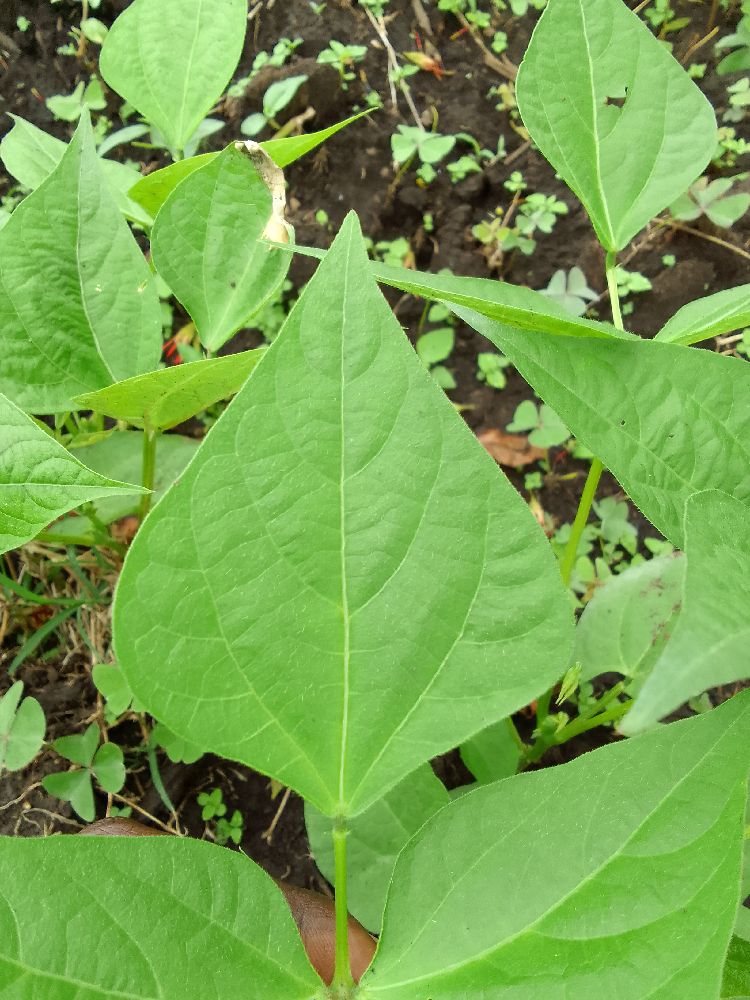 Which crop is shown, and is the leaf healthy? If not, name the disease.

common bean, healthy
